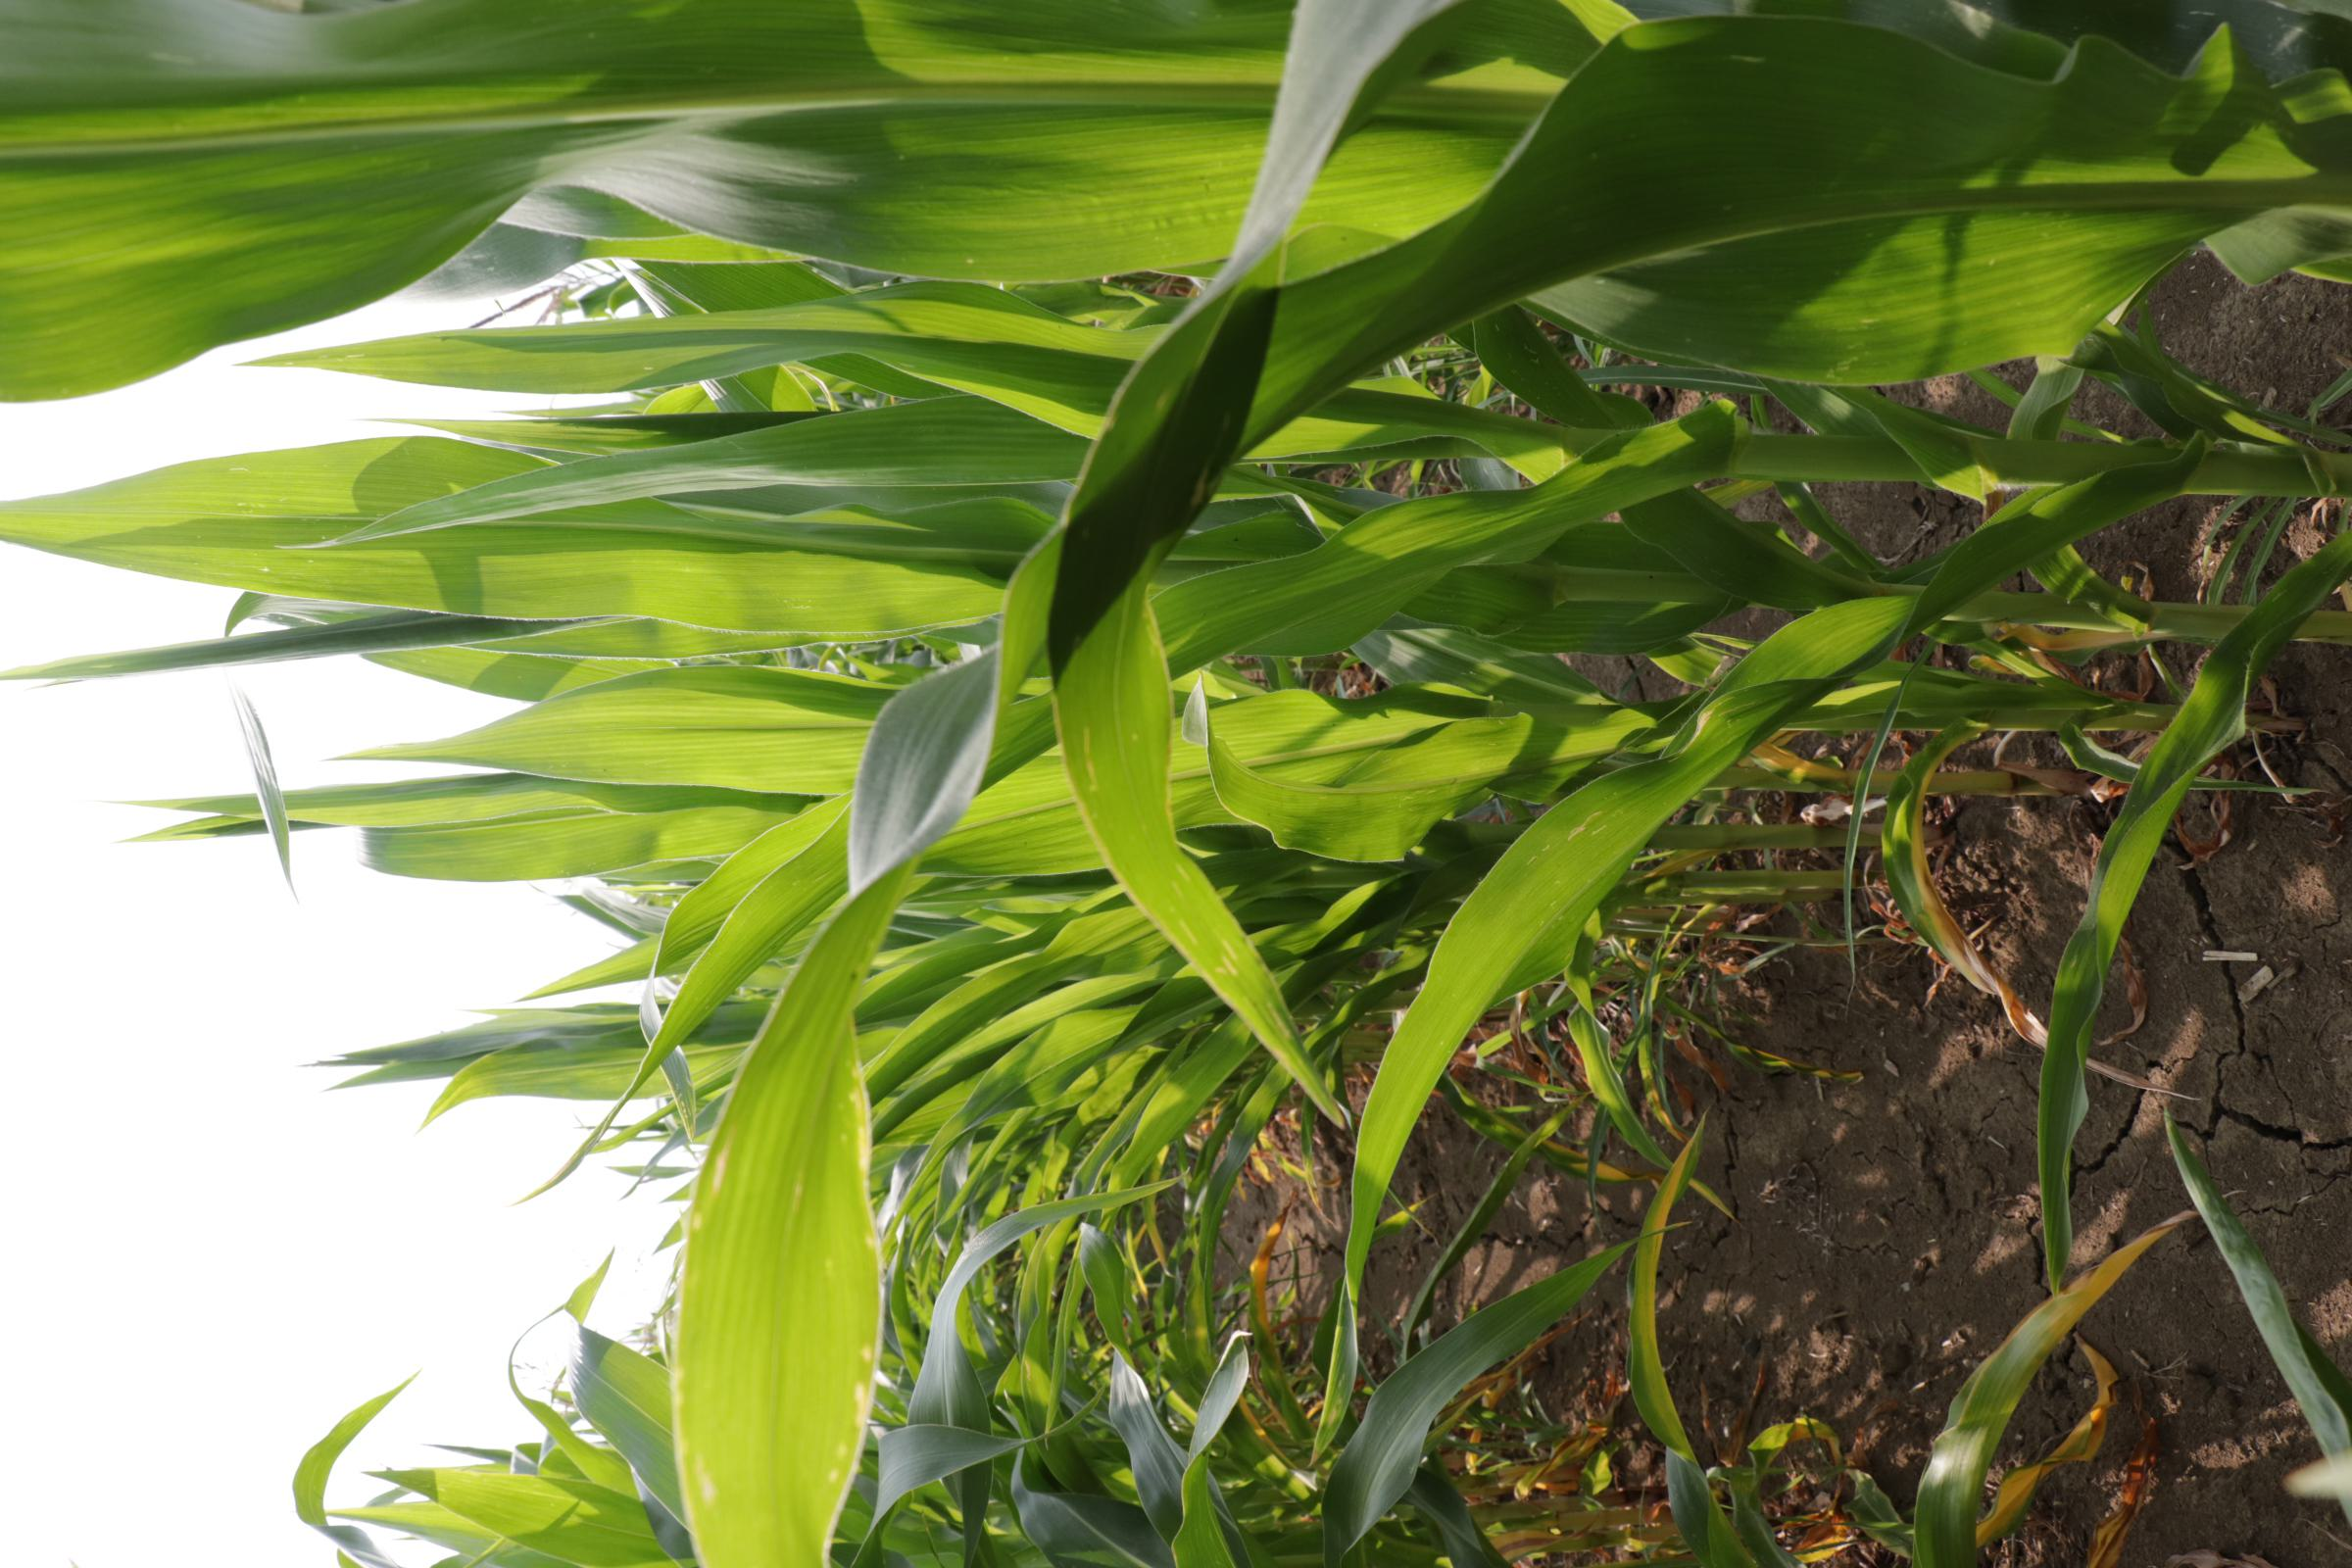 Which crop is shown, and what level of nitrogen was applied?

maize, full nitrogen fertilisation
